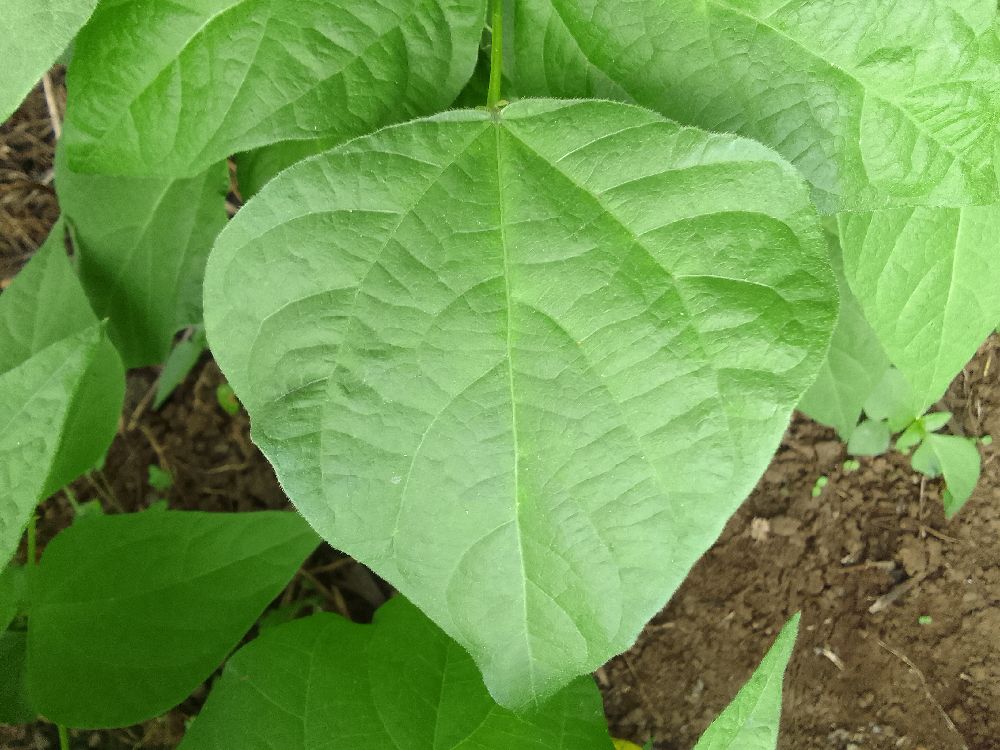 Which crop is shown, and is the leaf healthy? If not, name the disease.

common bean, healthy
